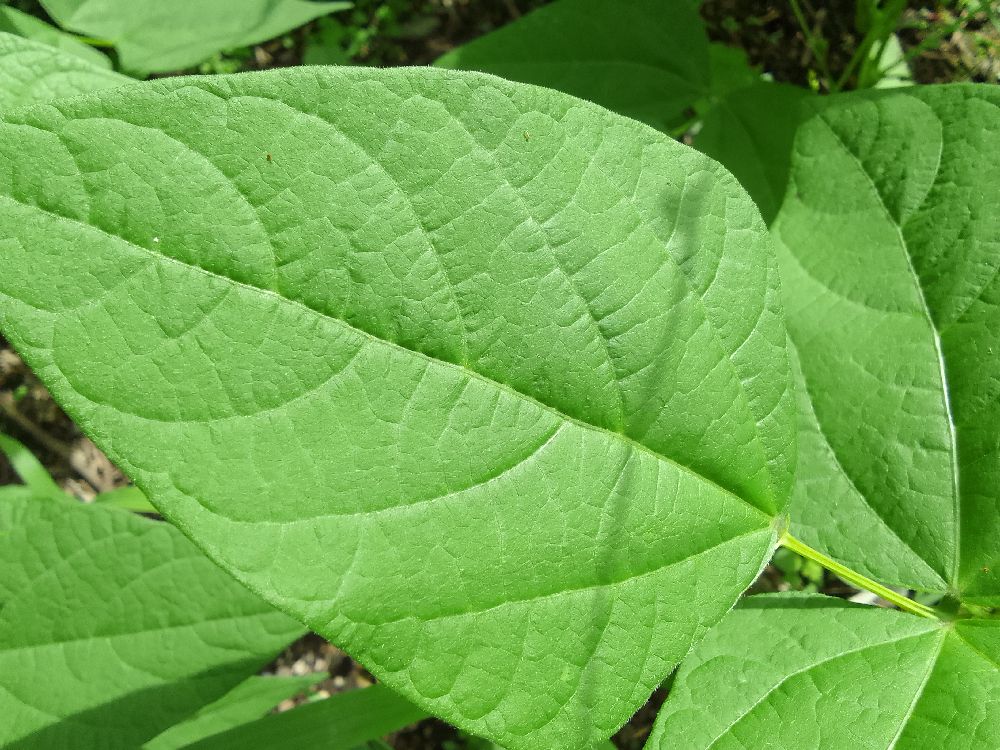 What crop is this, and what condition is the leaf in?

common bean, healthy
